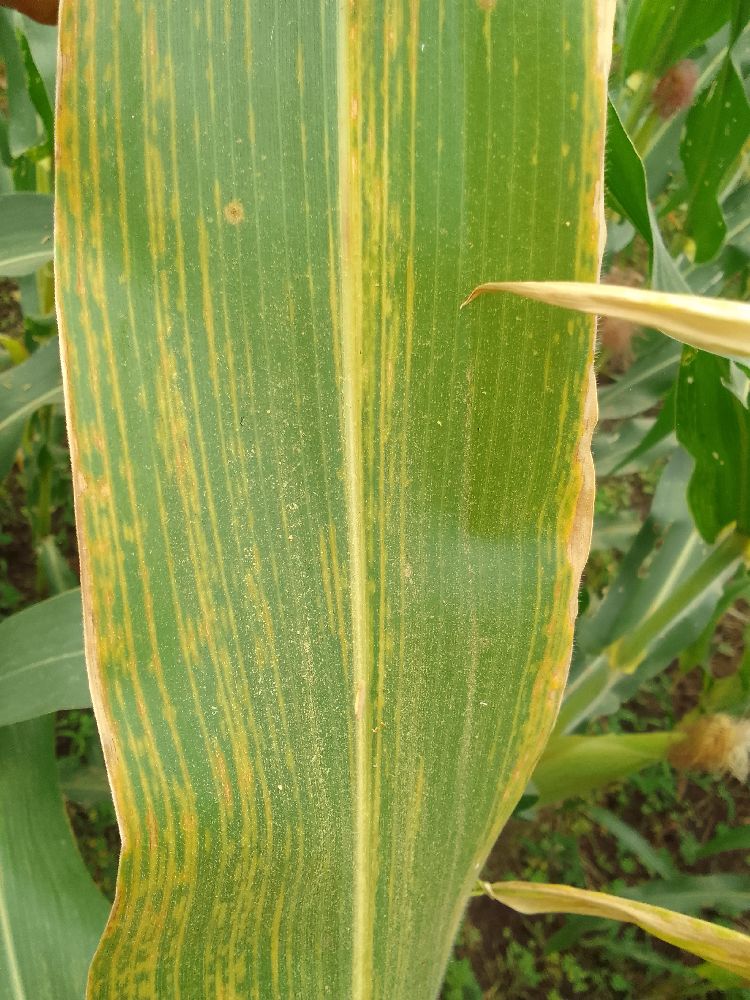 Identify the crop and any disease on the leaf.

maize, maize lethal necrosis
